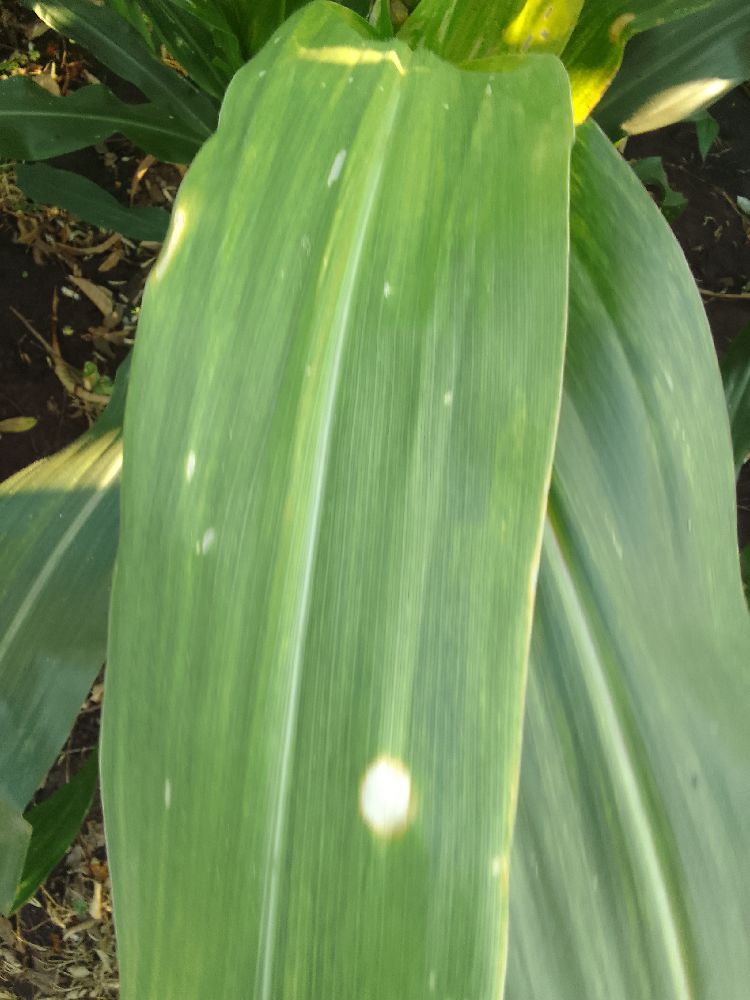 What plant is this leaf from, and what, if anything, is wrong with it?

maize, maize lethal necrosis
